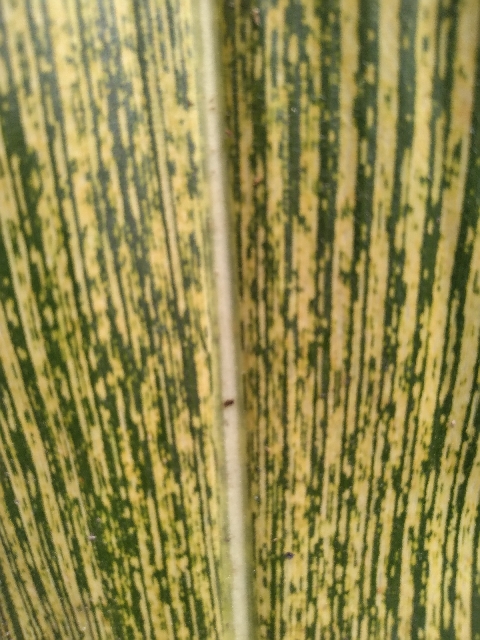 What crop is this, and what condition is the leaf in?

maize, maize streak virus
